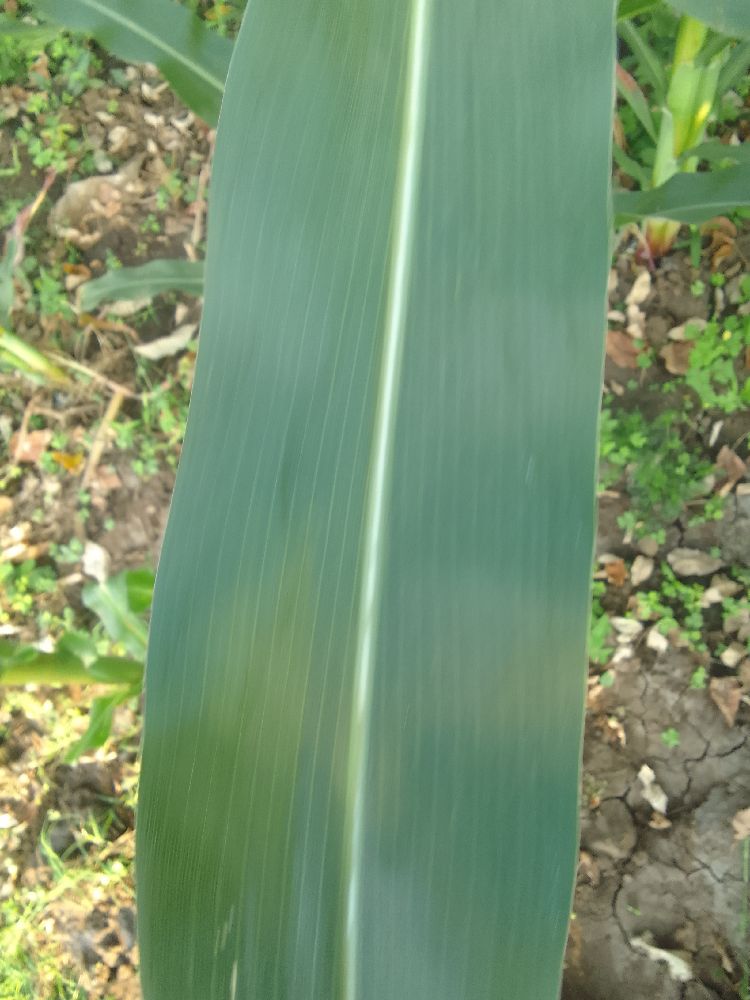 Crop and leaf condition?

maize, healthy
